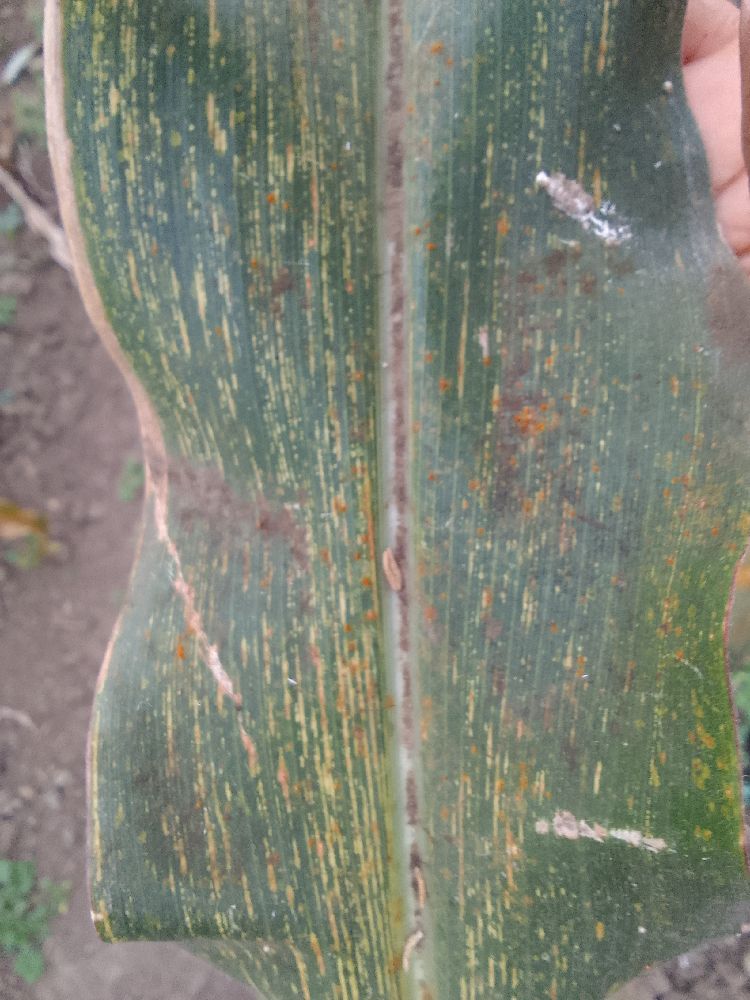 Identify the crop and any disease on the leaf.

maize, maize streak virus
